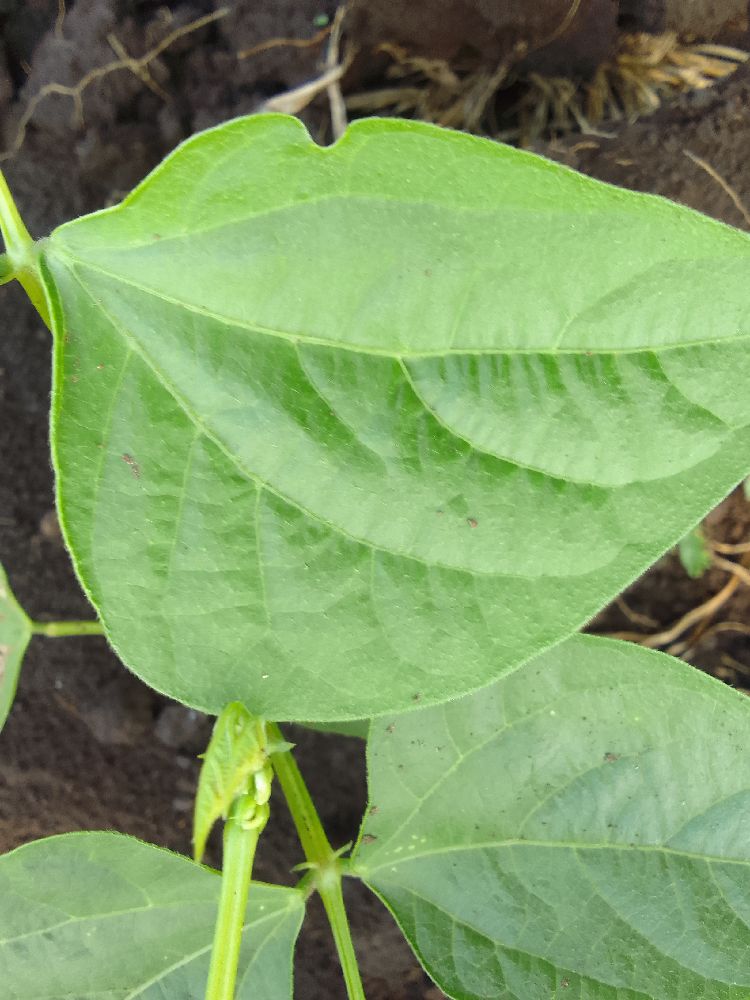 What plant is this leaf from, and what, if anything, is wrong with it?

common bean, healthy
